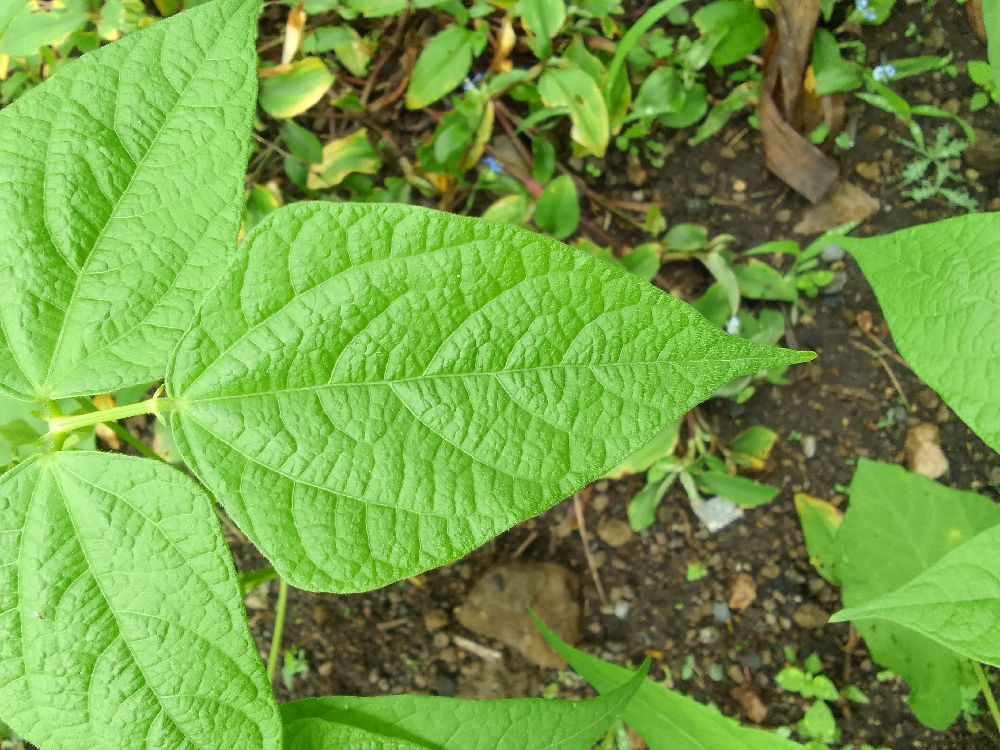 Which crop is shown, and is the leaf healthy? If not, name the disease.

common bean, healthy
